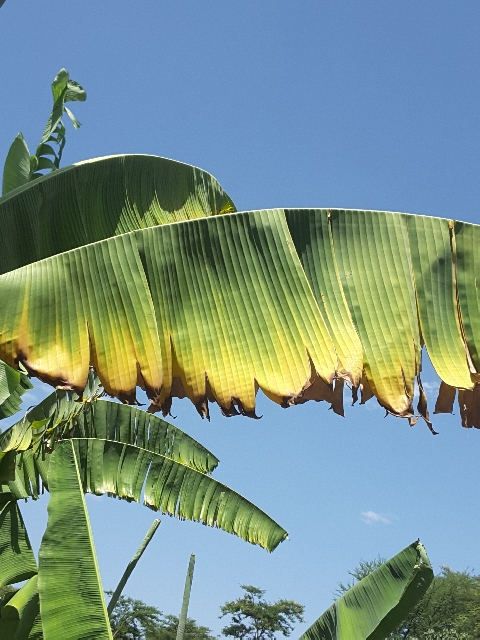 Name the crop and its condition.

banana, fusarium wilt race 1
